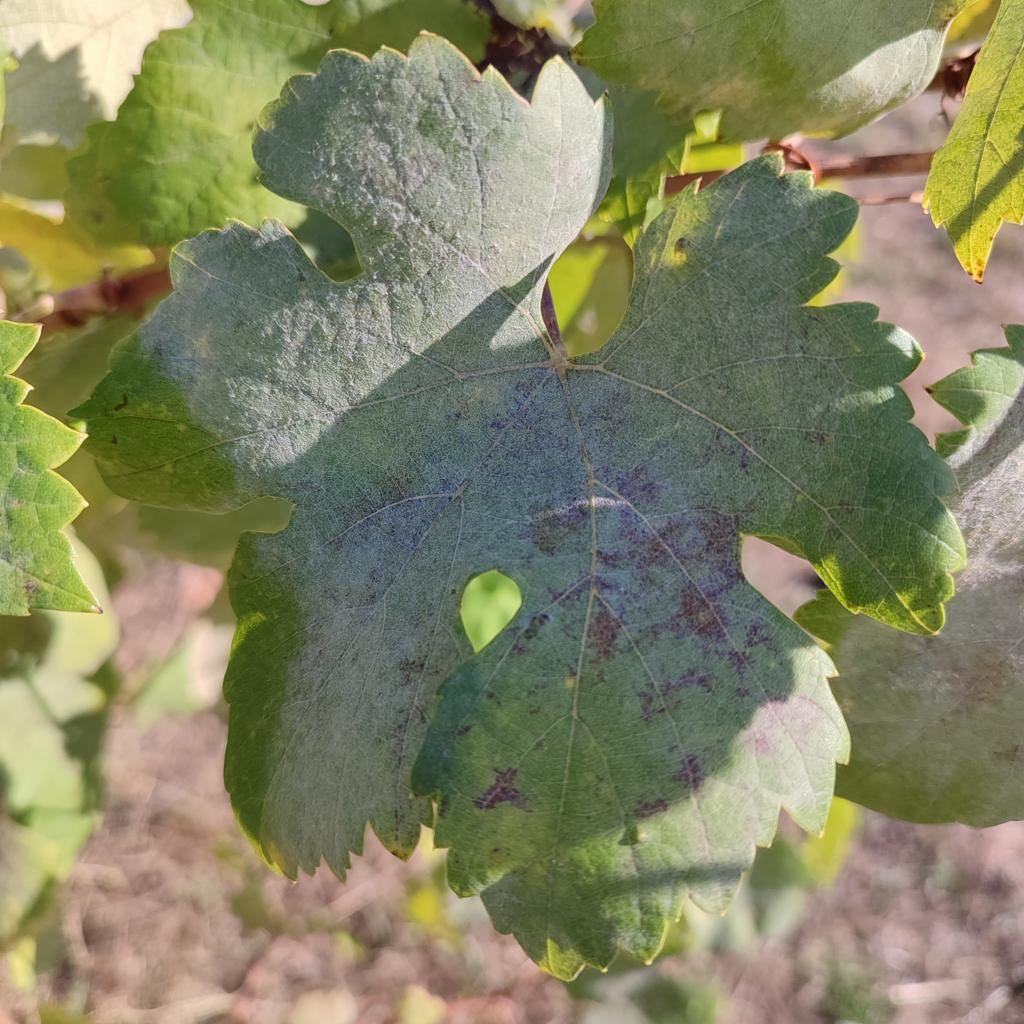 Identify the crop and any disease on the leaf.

grapevine, powdery mildew
